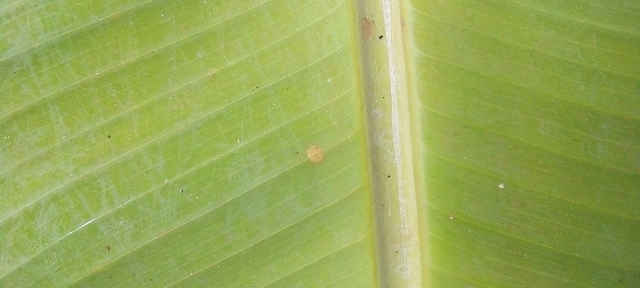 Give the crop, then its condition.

banana, healthy
